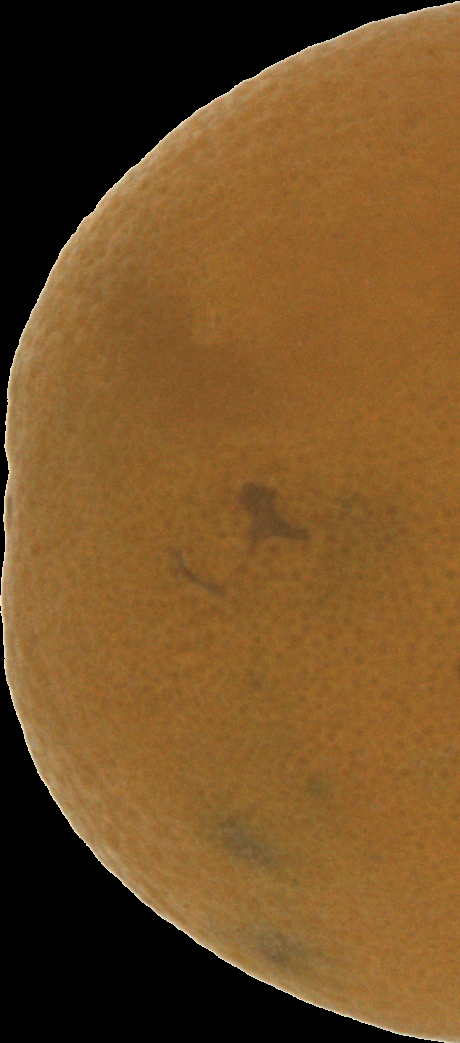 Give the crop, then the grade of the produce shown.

orange, bad
